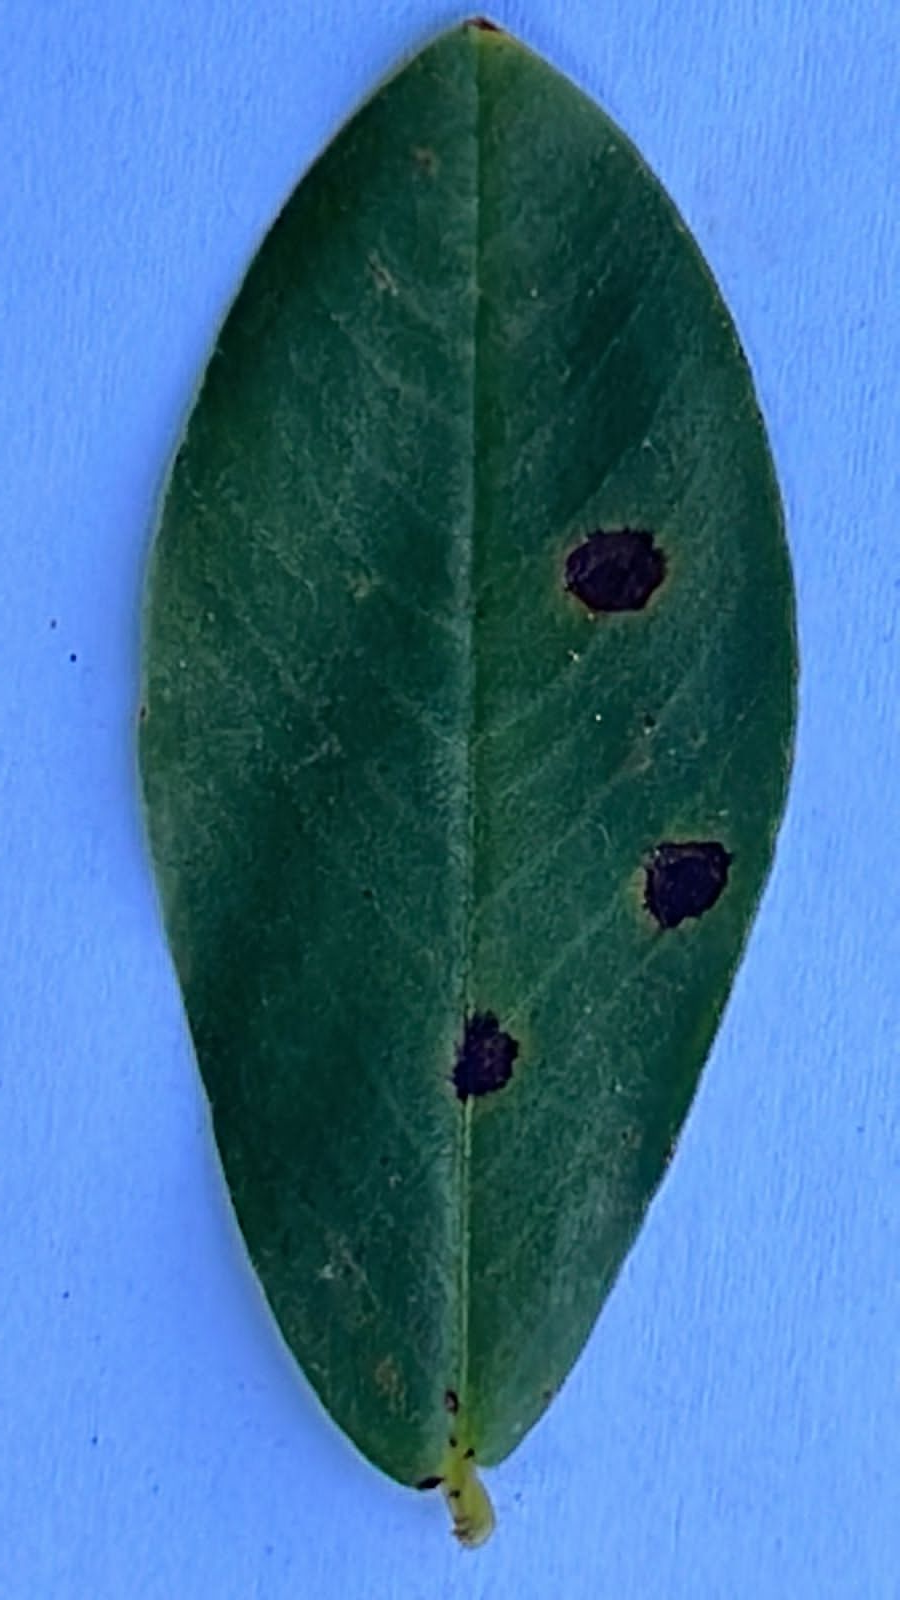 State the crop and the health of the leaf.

peanut, nothapassalora personata
